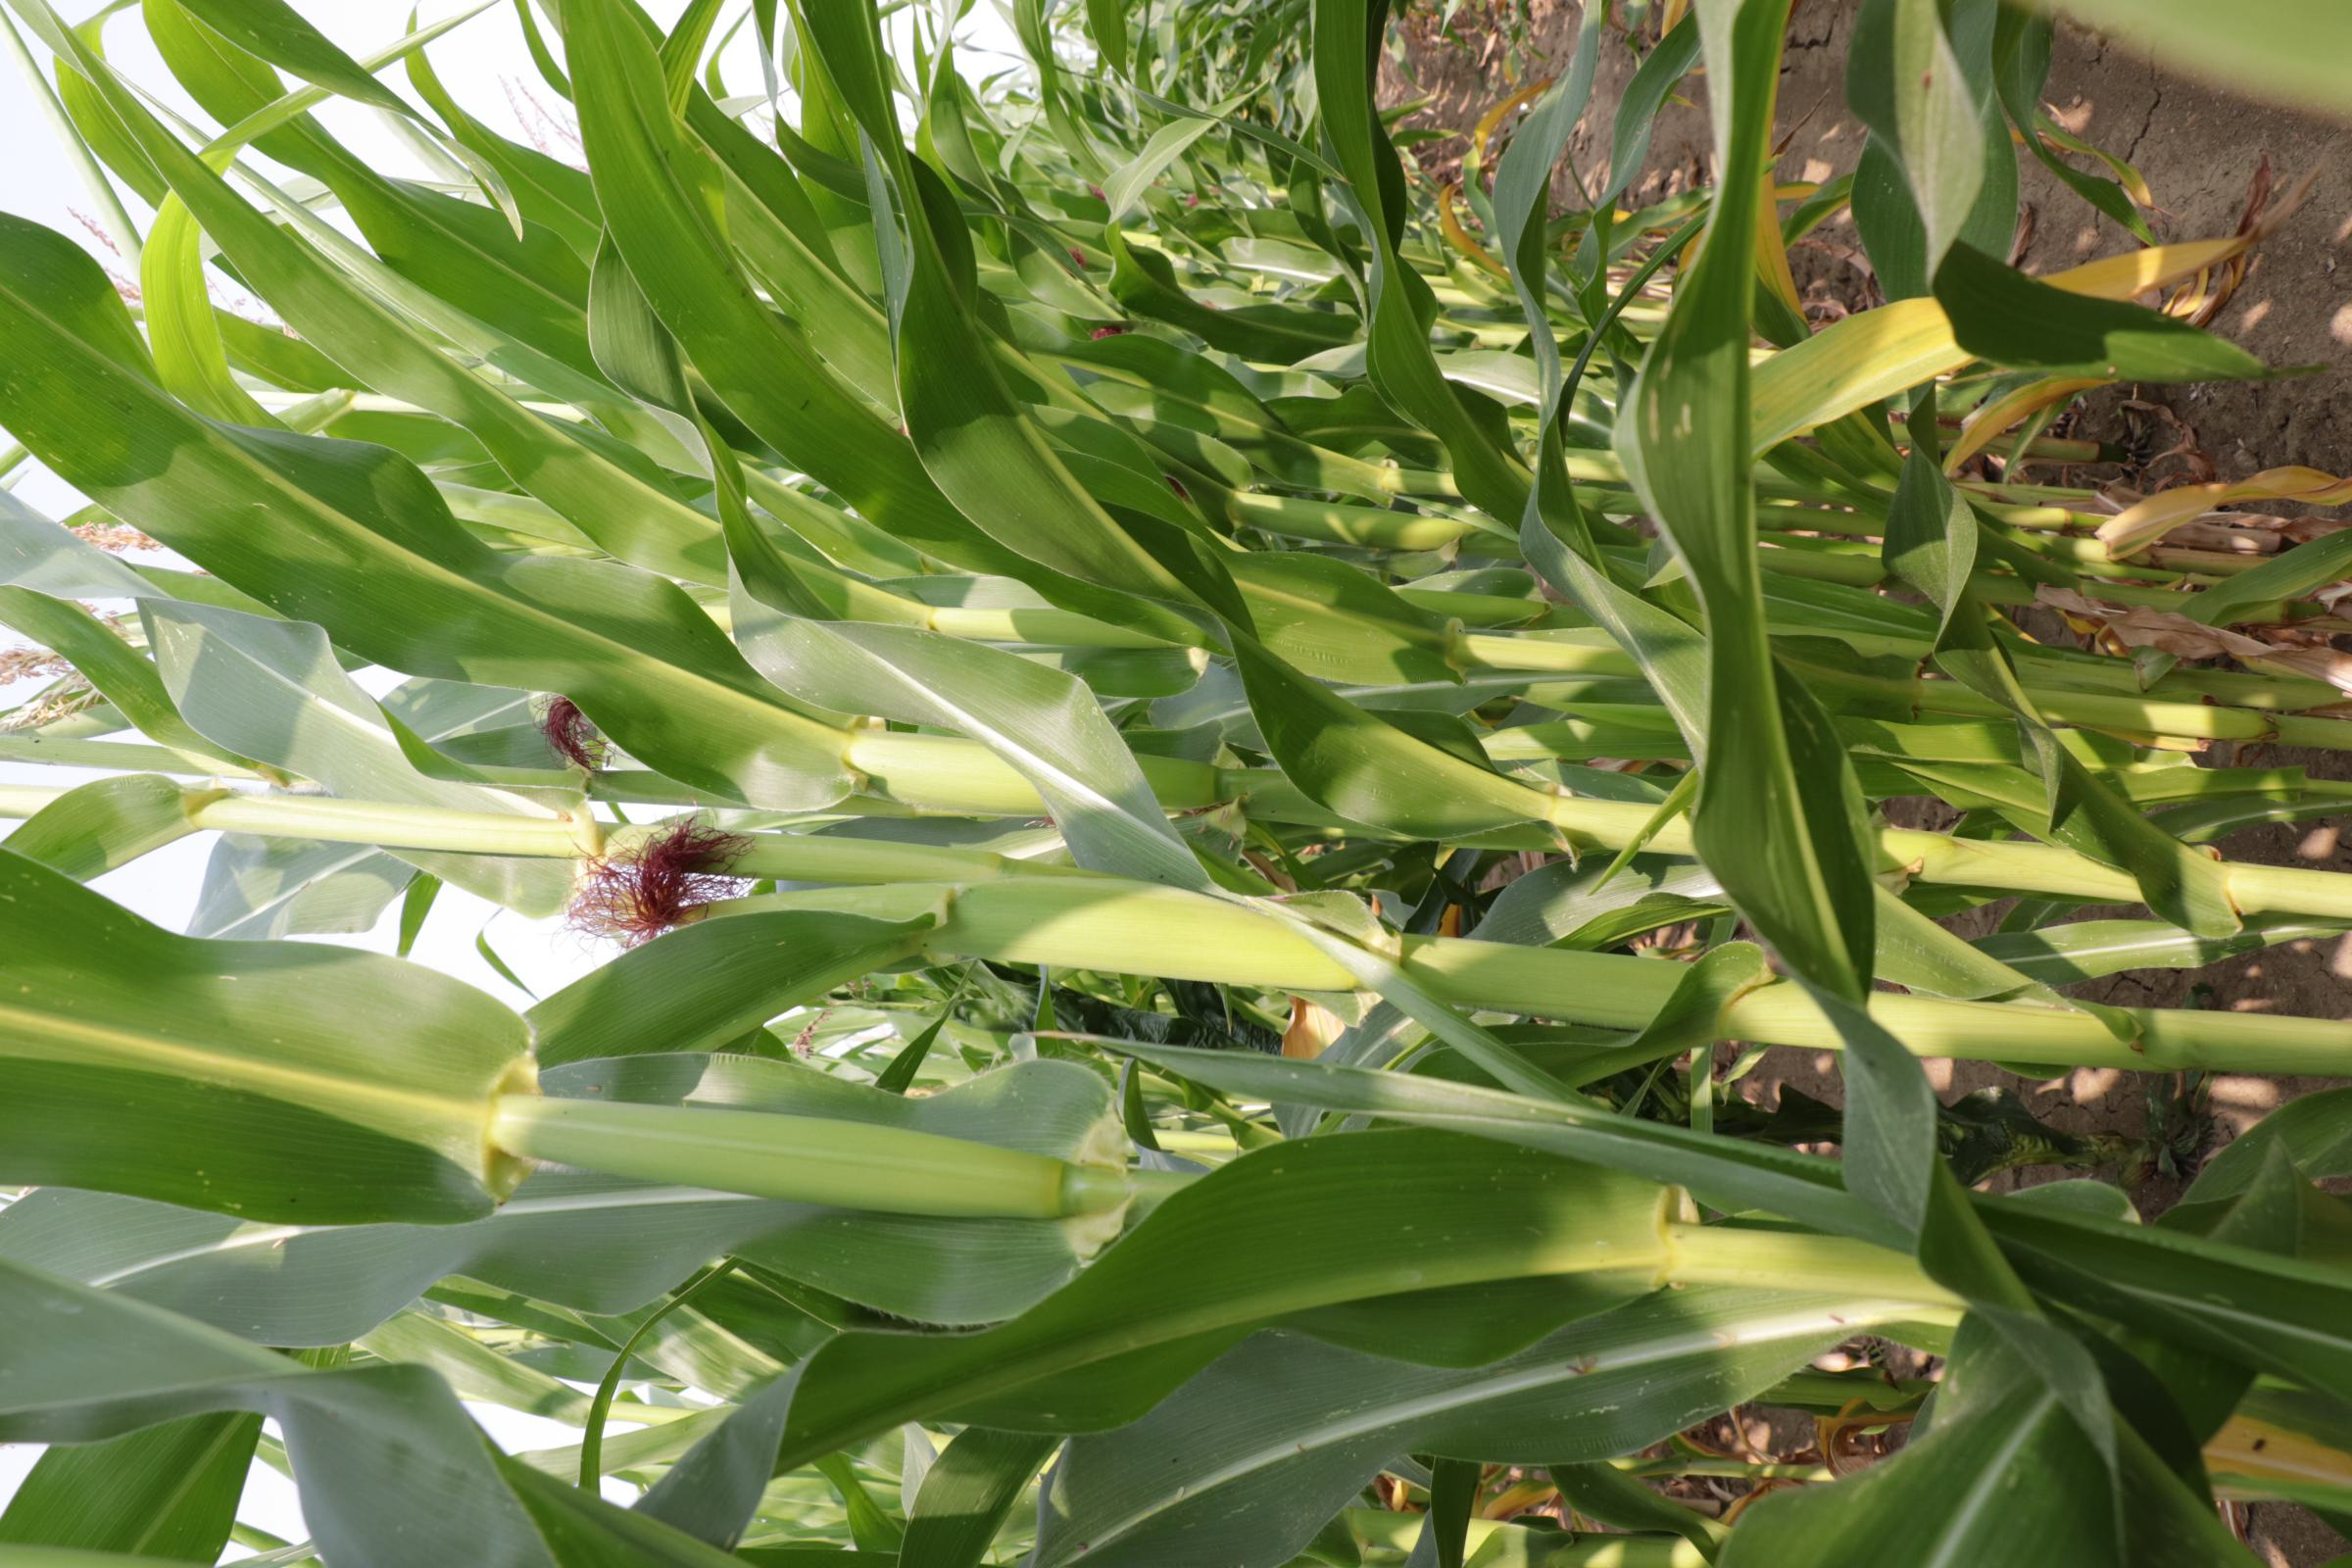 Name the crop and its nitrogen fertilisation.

maize, reduced nitrogen fertilisation
